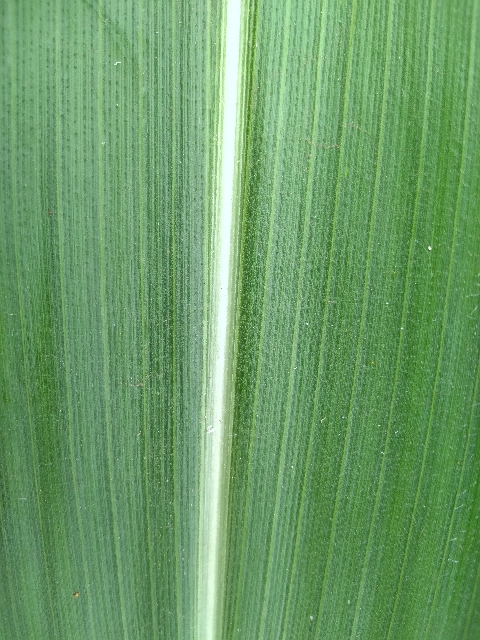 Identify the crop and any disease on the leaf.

maize, healthy
